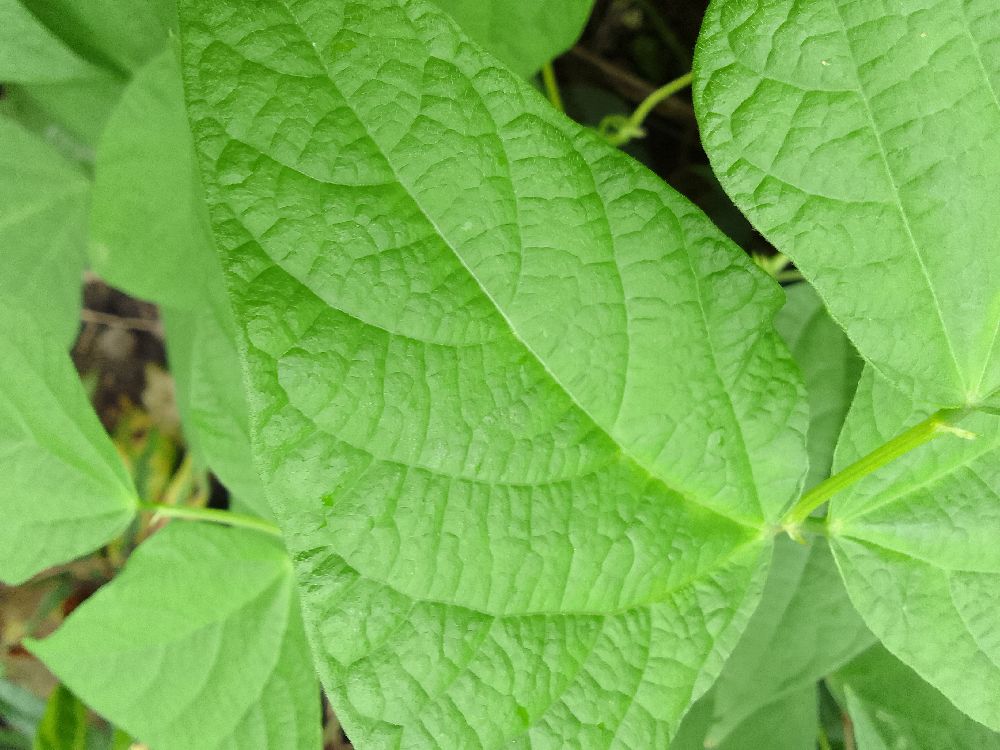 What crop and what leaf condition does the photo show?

common bean, healthy
